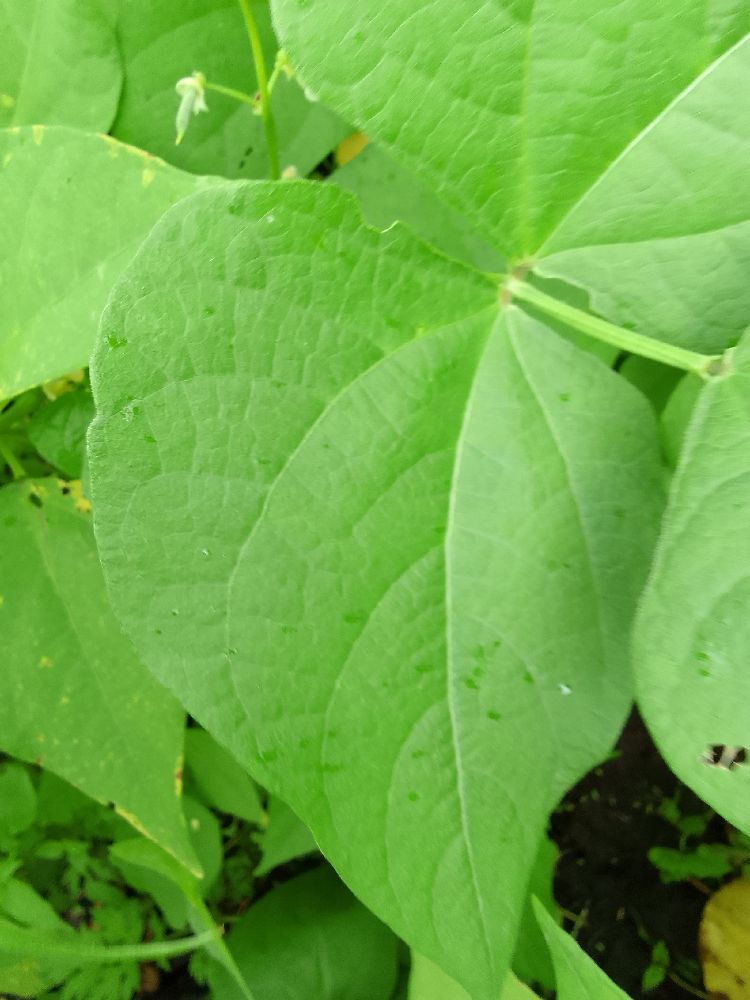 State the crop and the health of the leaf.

common bean, healthy
